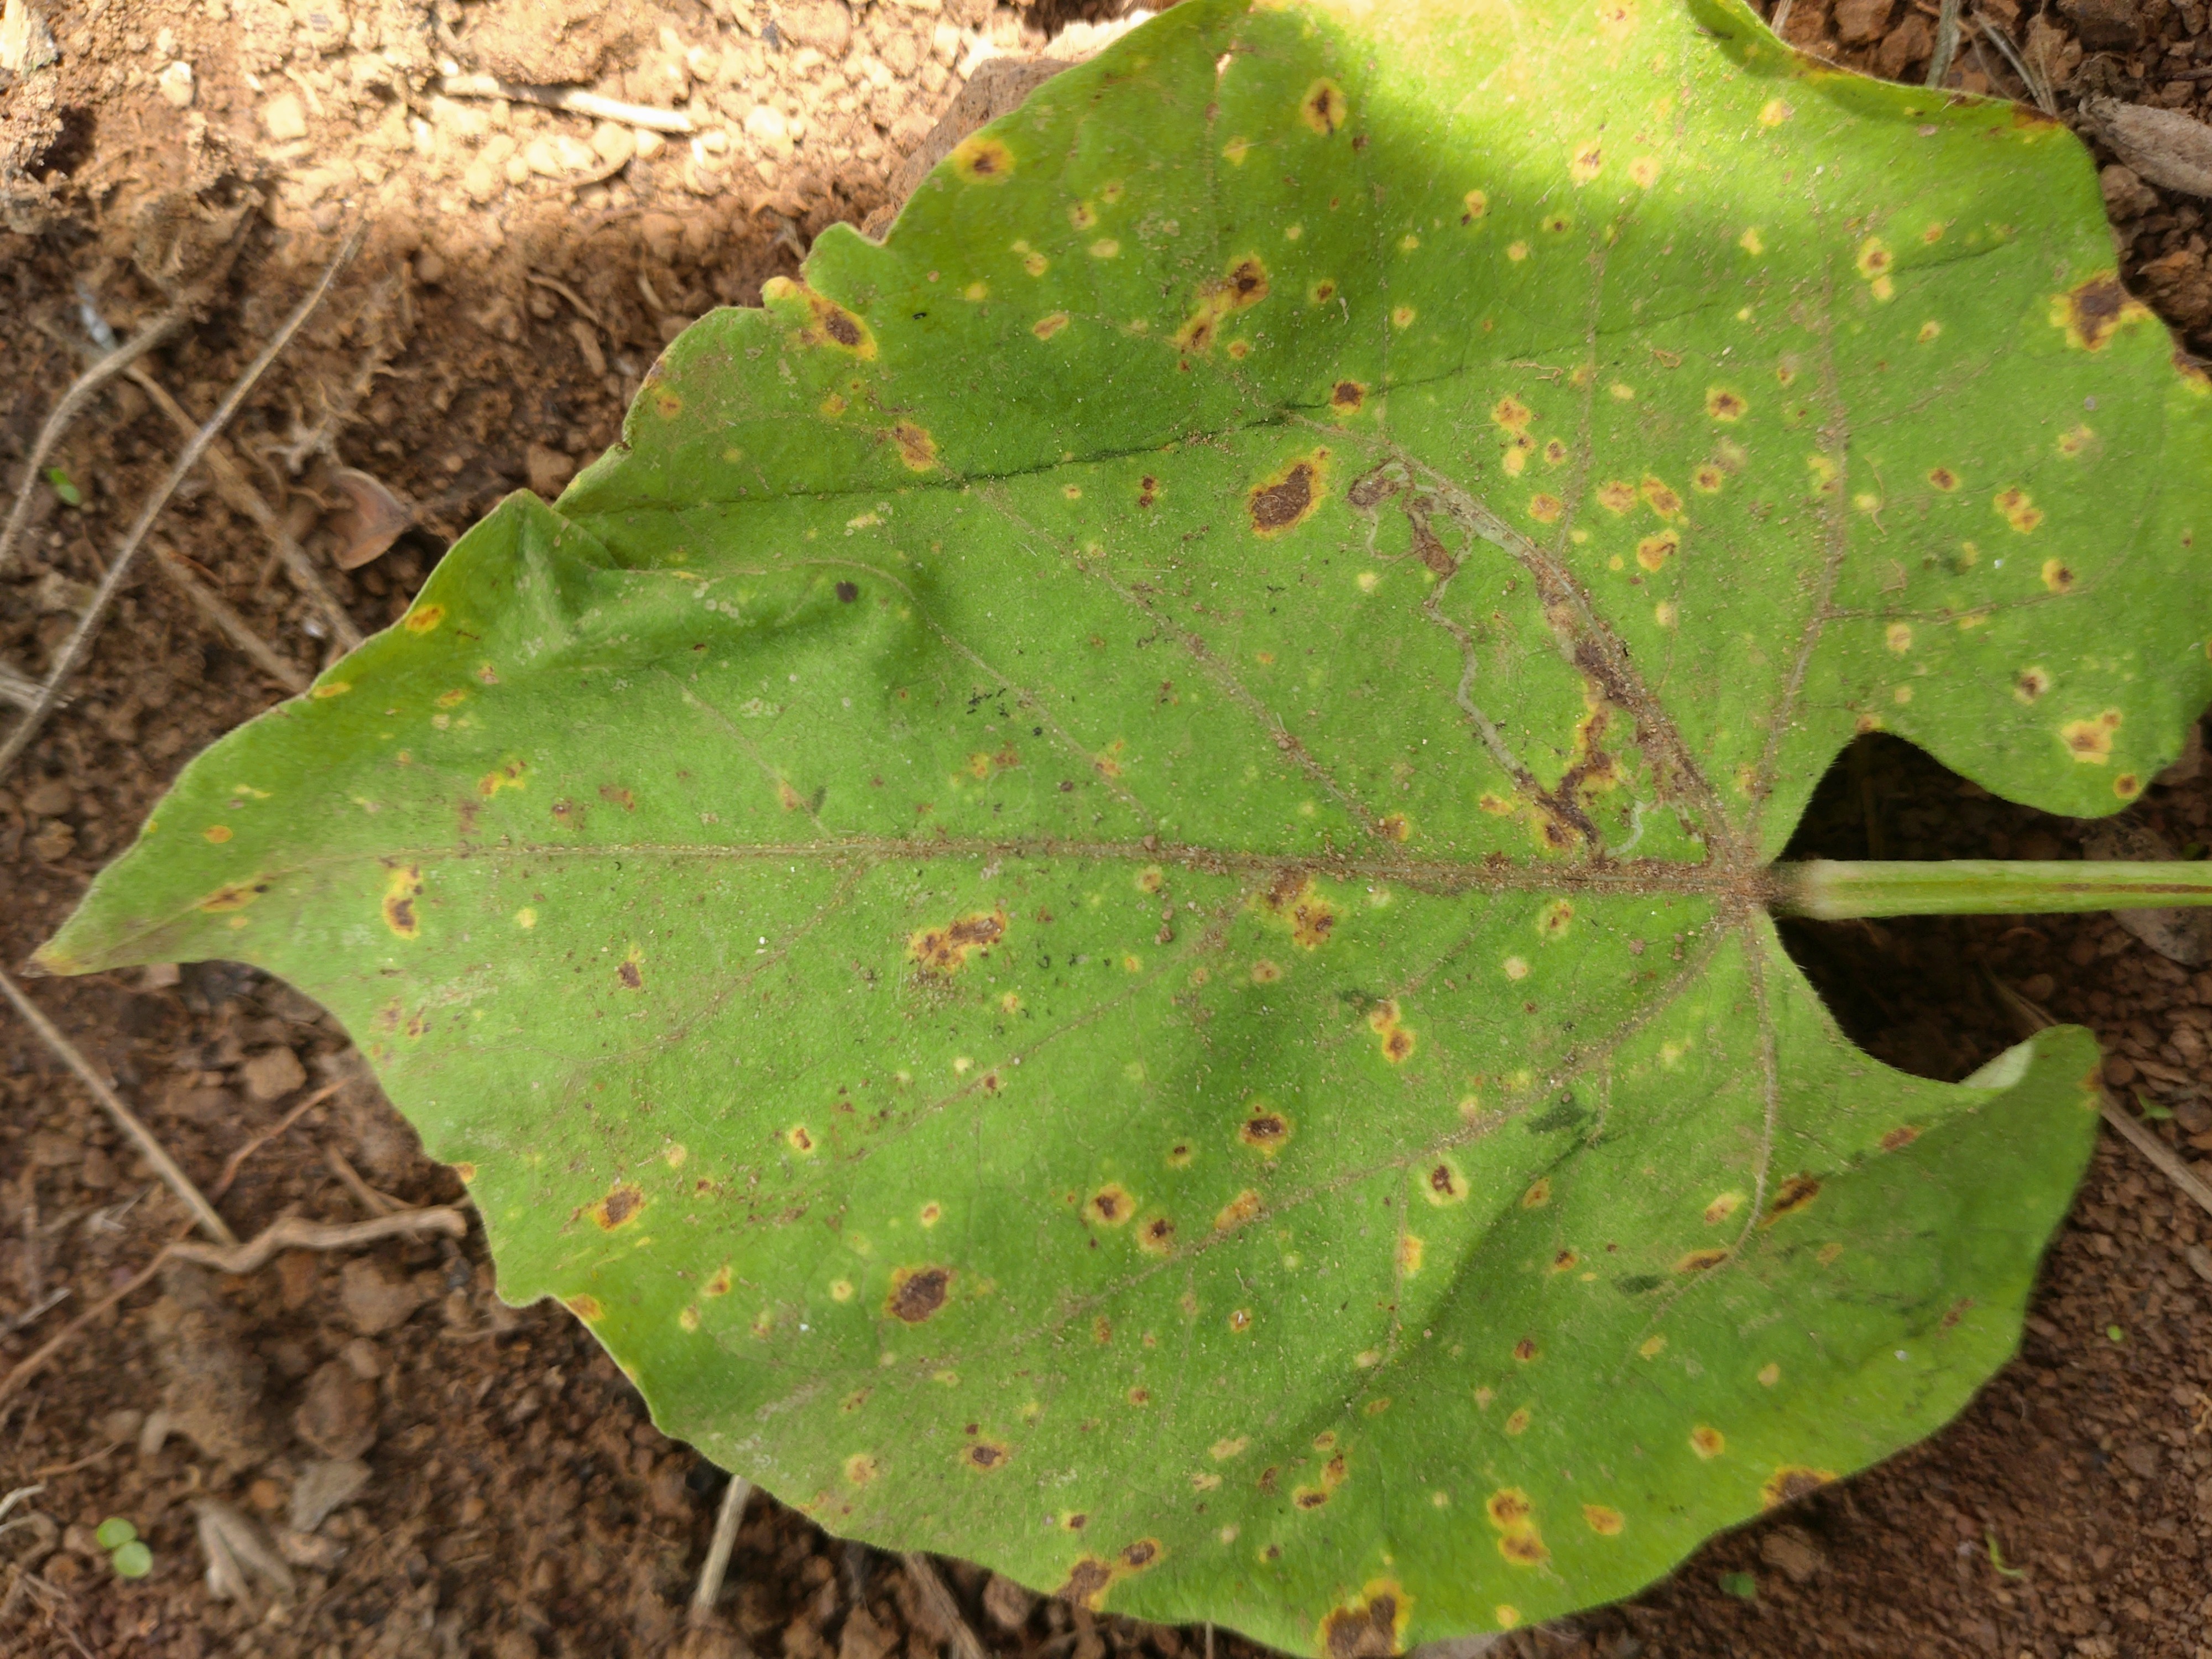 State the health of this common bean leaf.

rust
